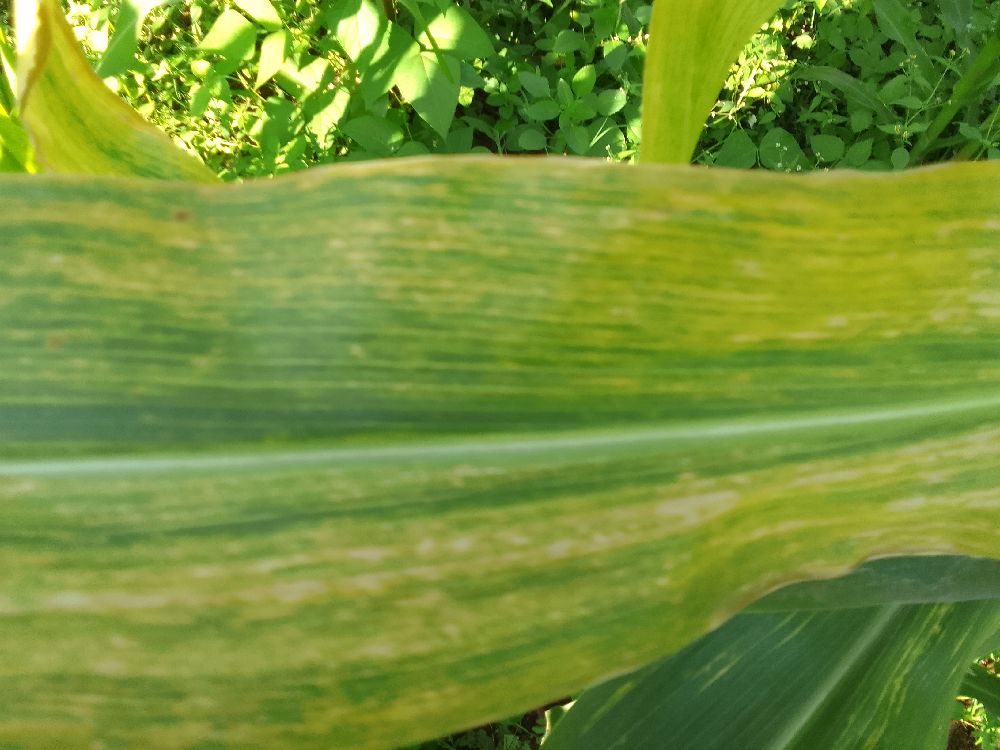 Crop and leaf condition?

maize, maize lethal necrosis
